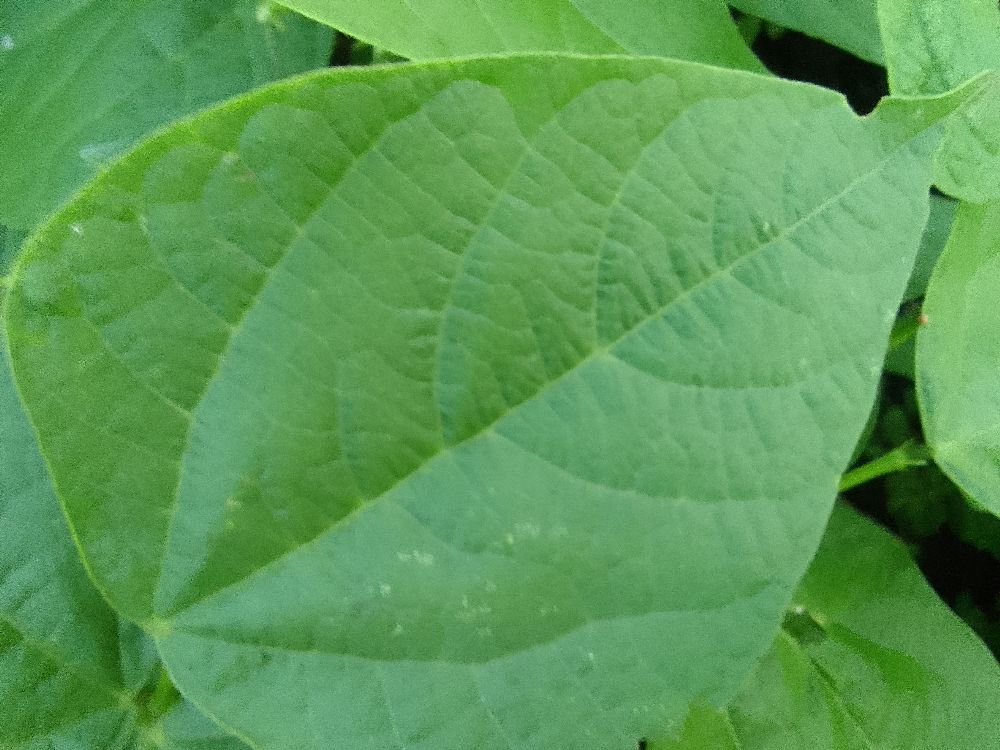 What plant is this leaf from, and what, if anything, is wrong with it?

common bean, healthy
